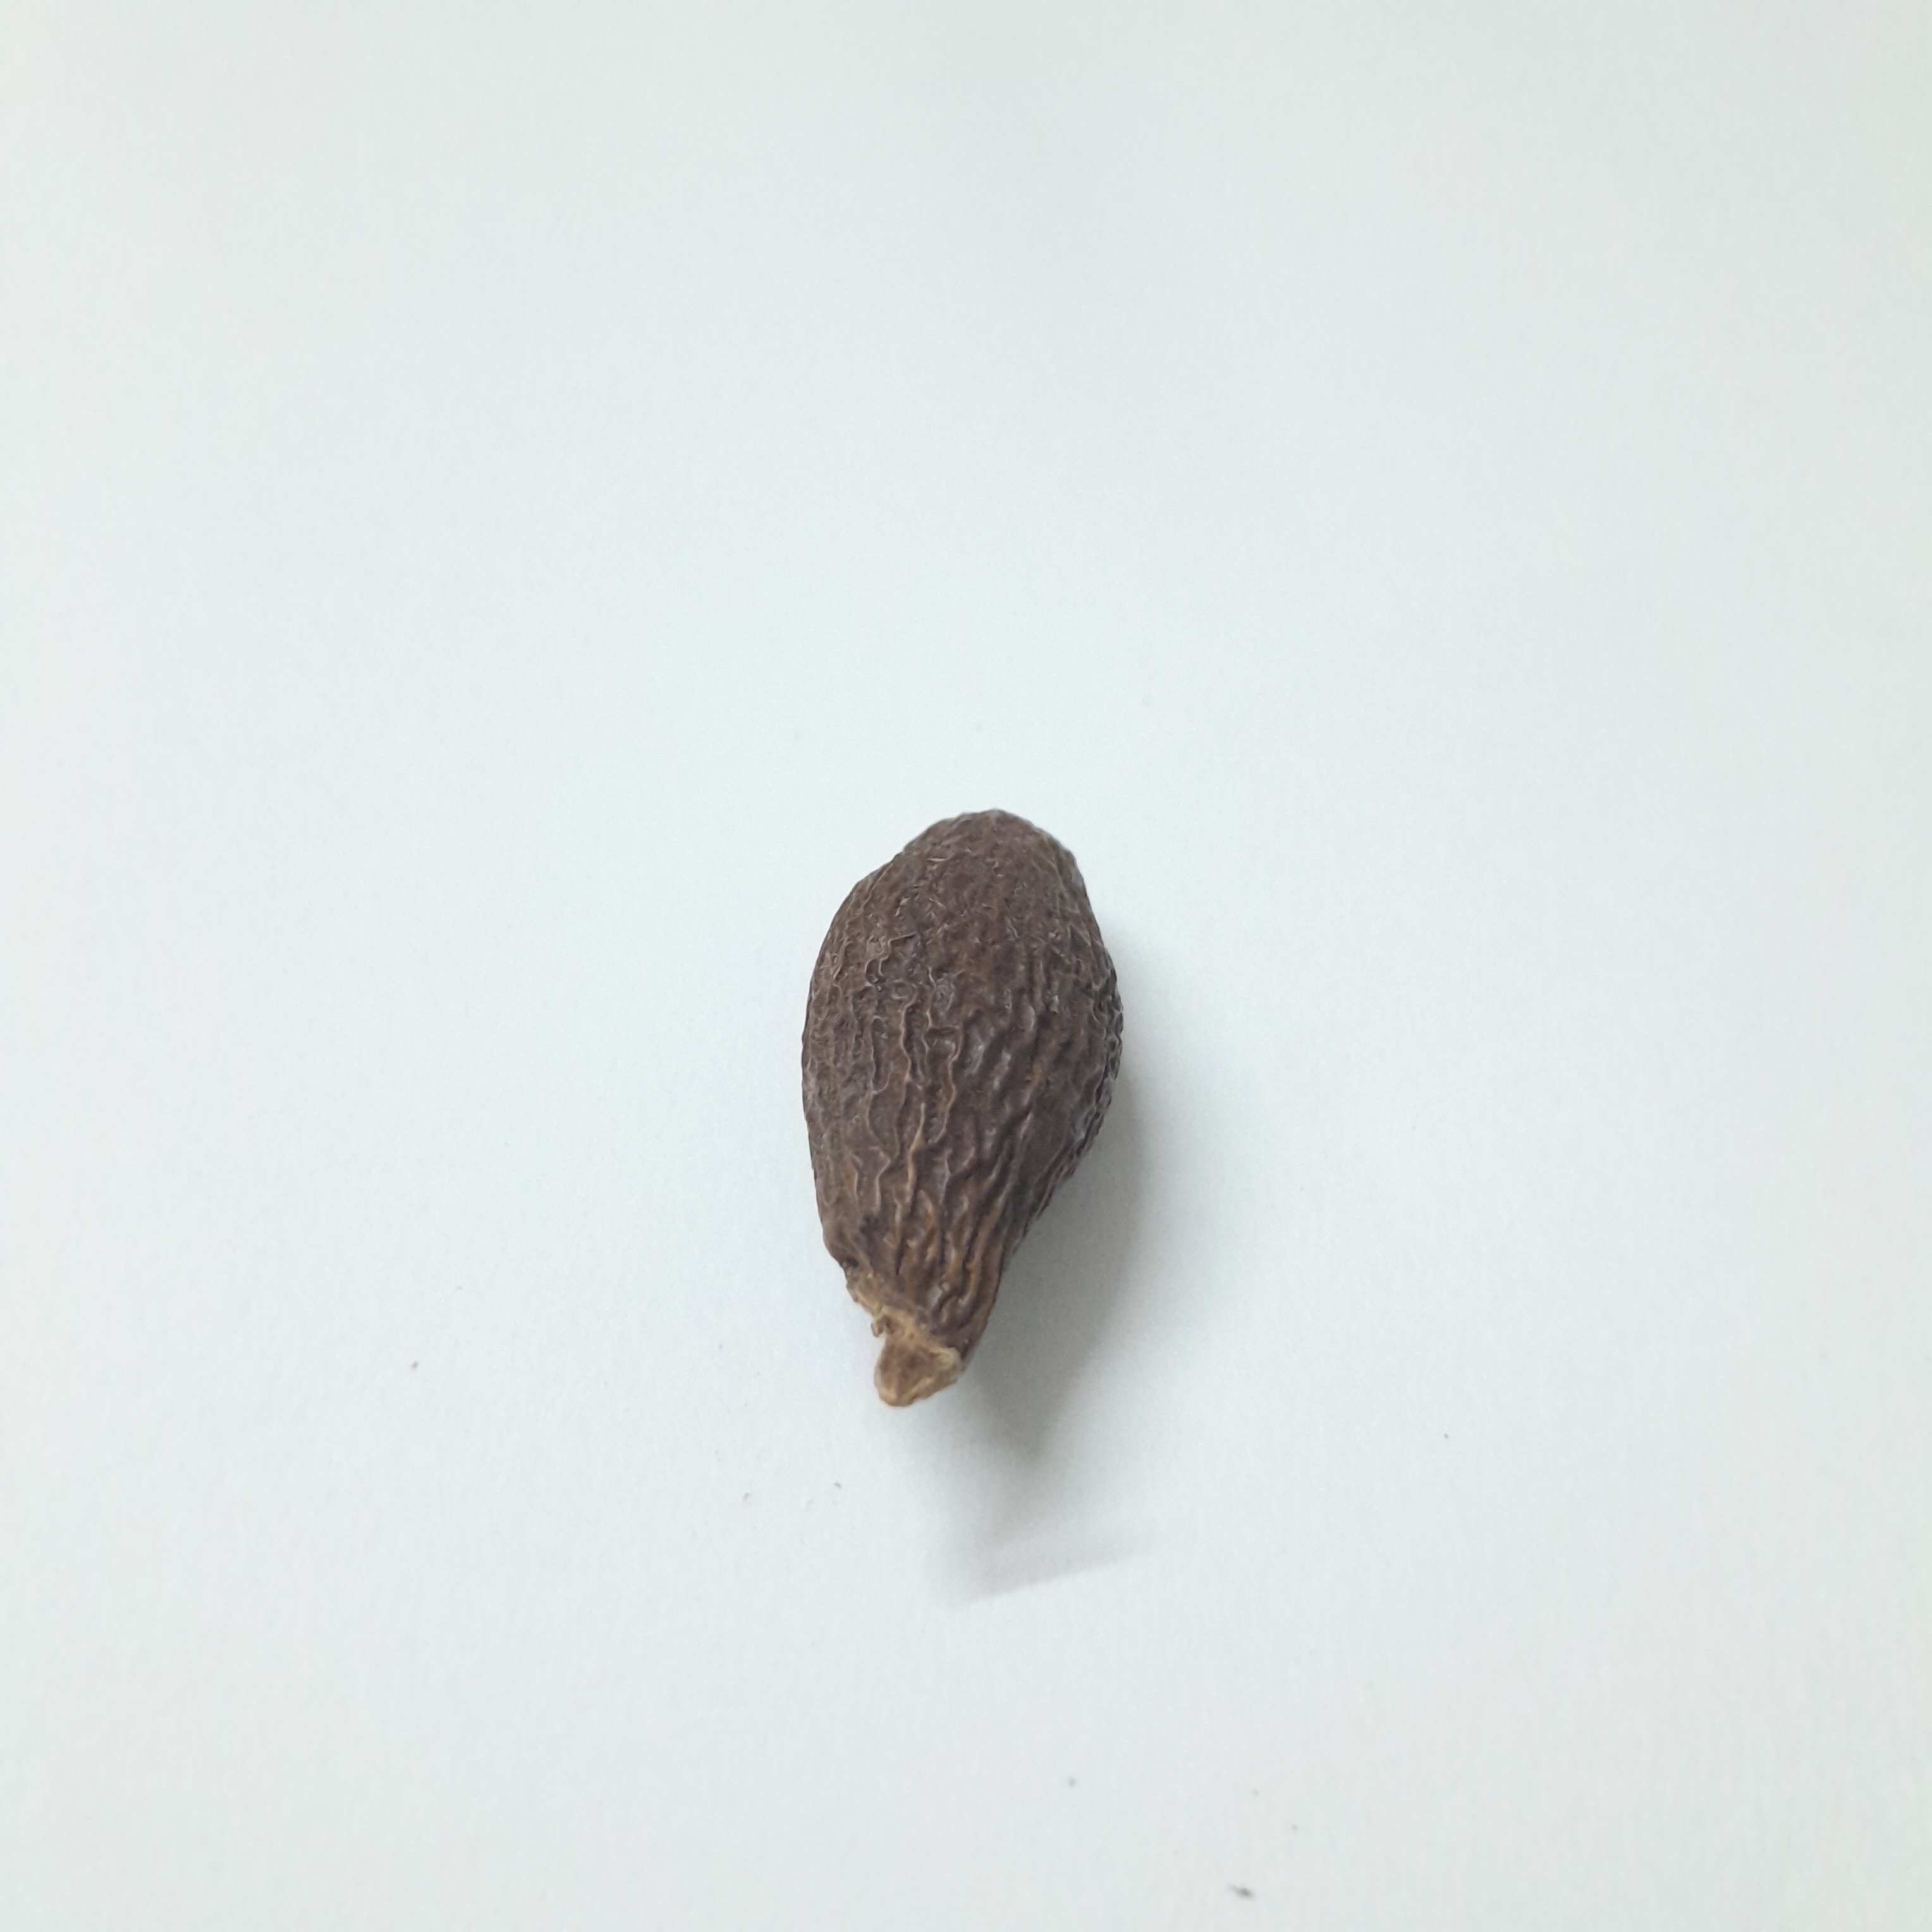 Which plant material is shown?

niranjanphal
